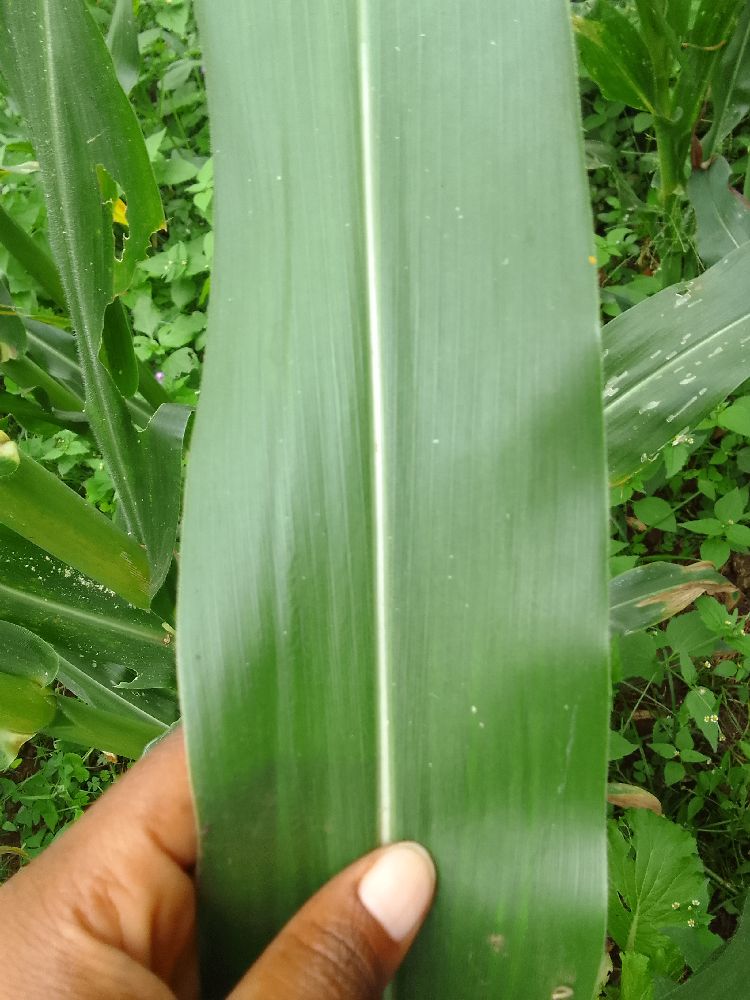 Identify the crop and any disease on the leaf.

maize, healthy
